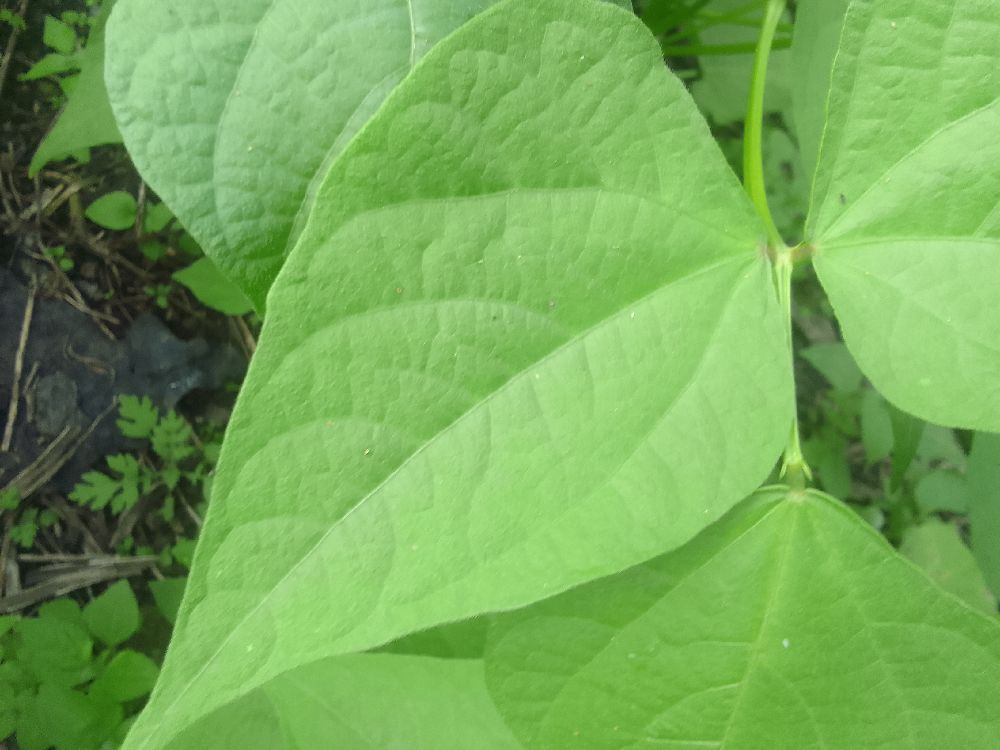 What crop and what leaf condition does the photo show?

common bean, healthy
